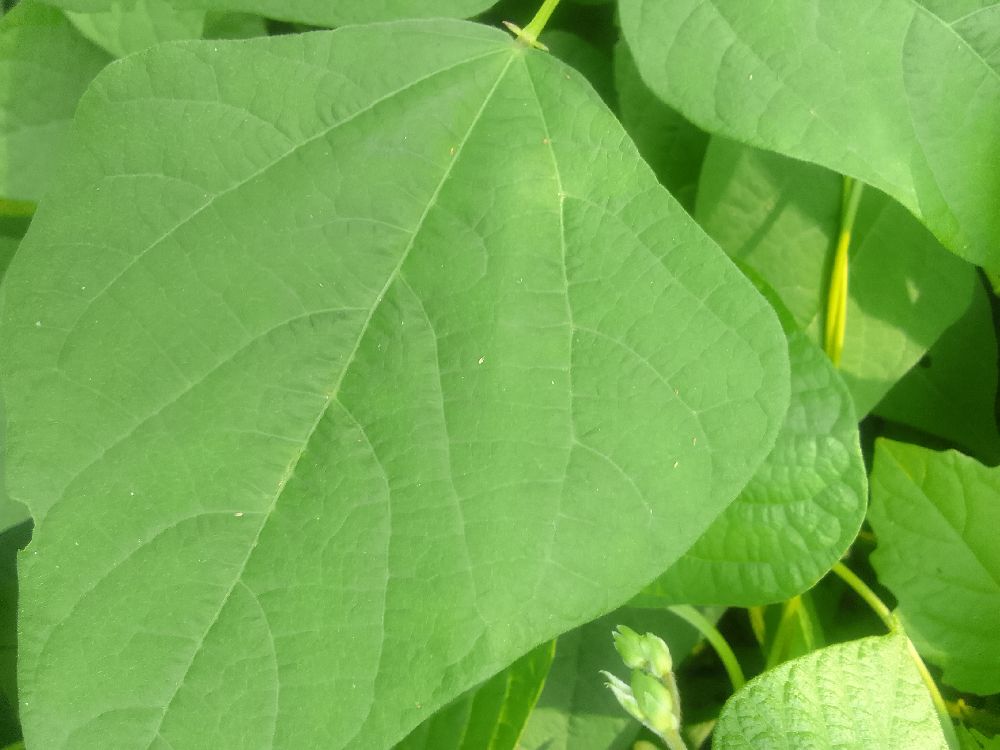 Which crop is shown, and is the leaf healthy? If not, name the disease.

common bean, healthy
